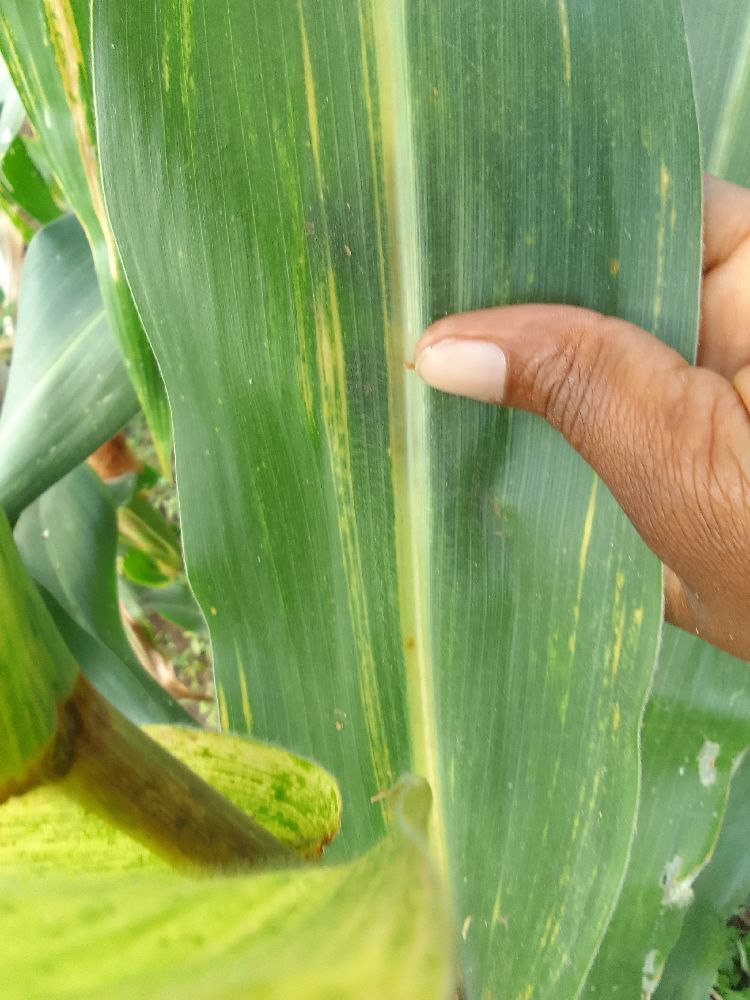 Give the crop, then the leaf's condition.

maize, maize lethal necrosis
